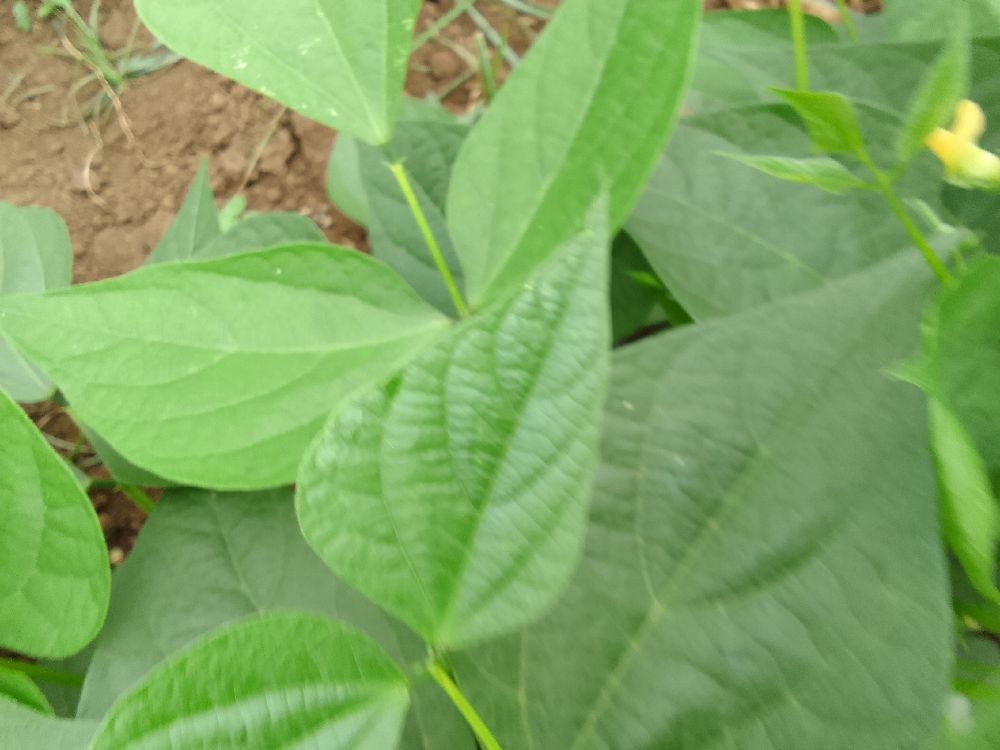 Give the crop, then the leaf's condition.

common bean, healthy
